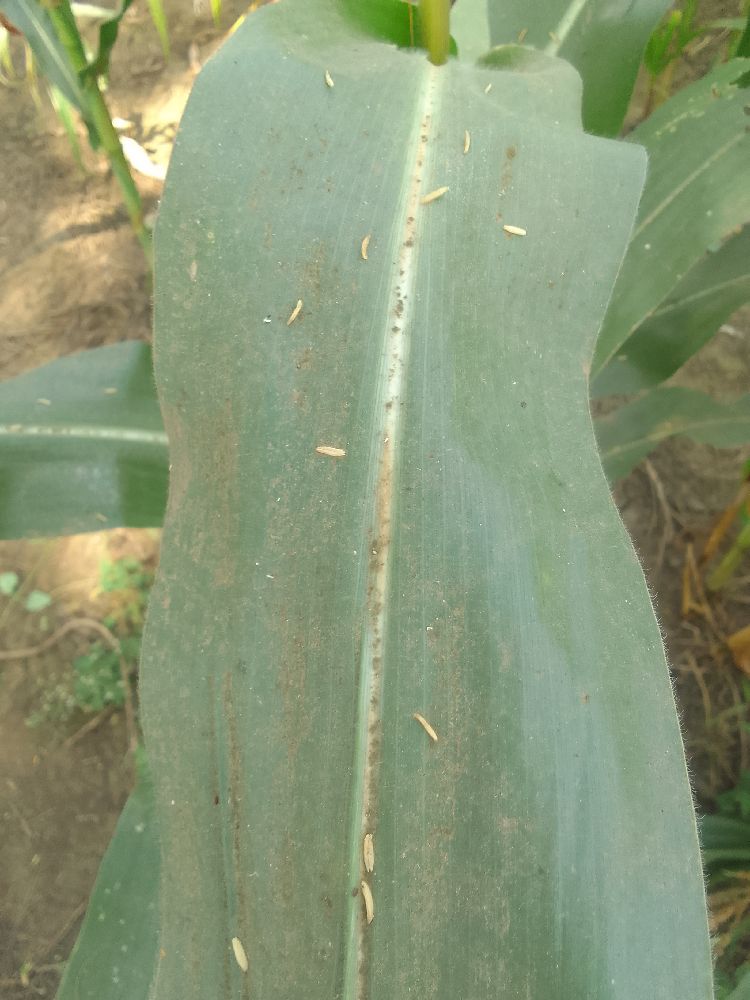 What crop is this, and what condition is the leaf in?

maize, healthy
